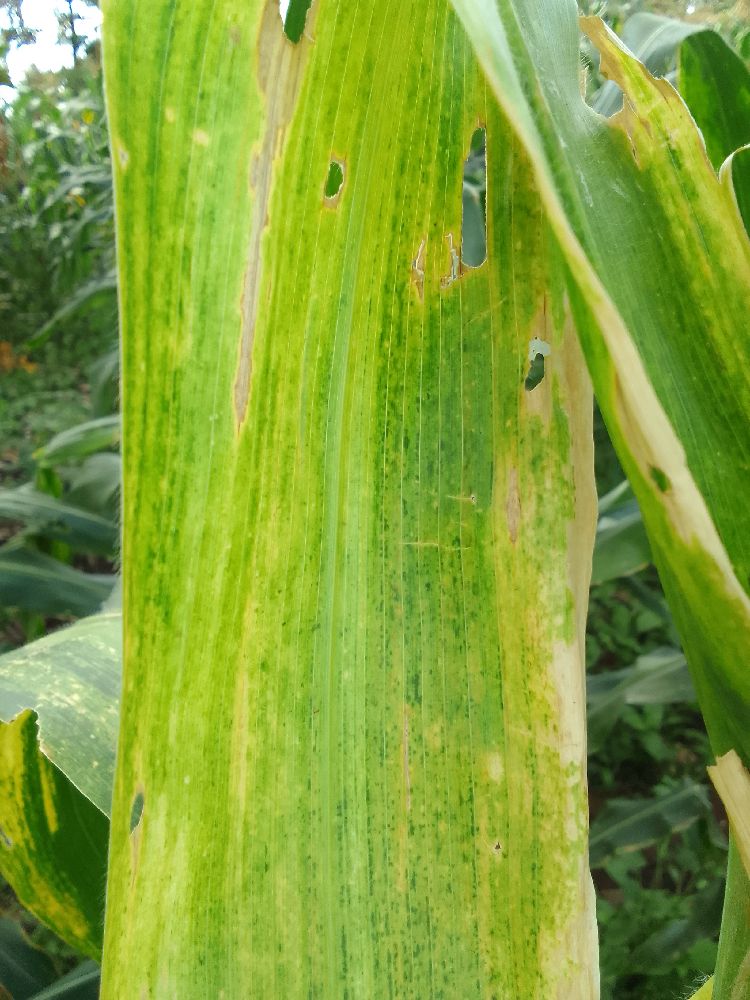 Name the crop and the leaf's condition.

maize, maize lethal necrosis
